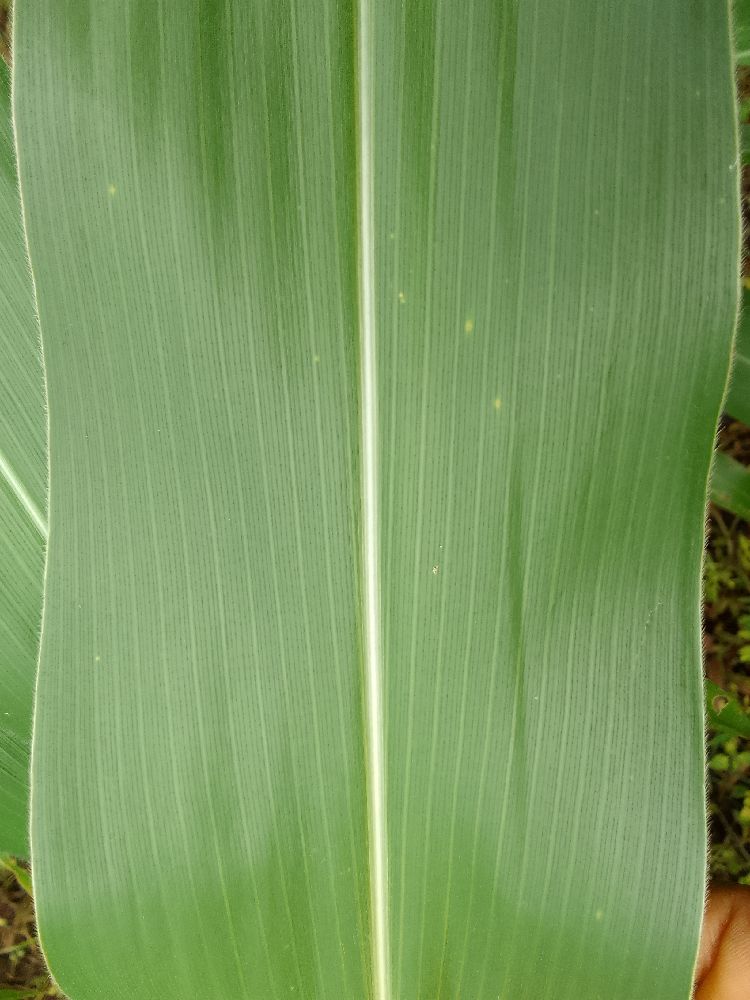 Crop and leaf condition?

maize, healthy
